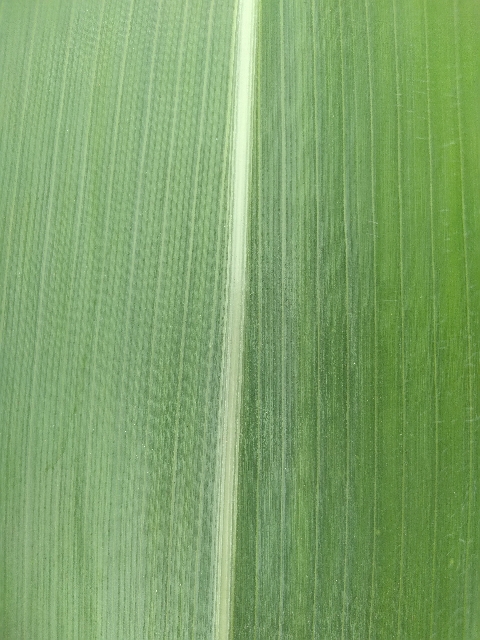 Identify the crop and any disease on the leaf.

maize, healthy
